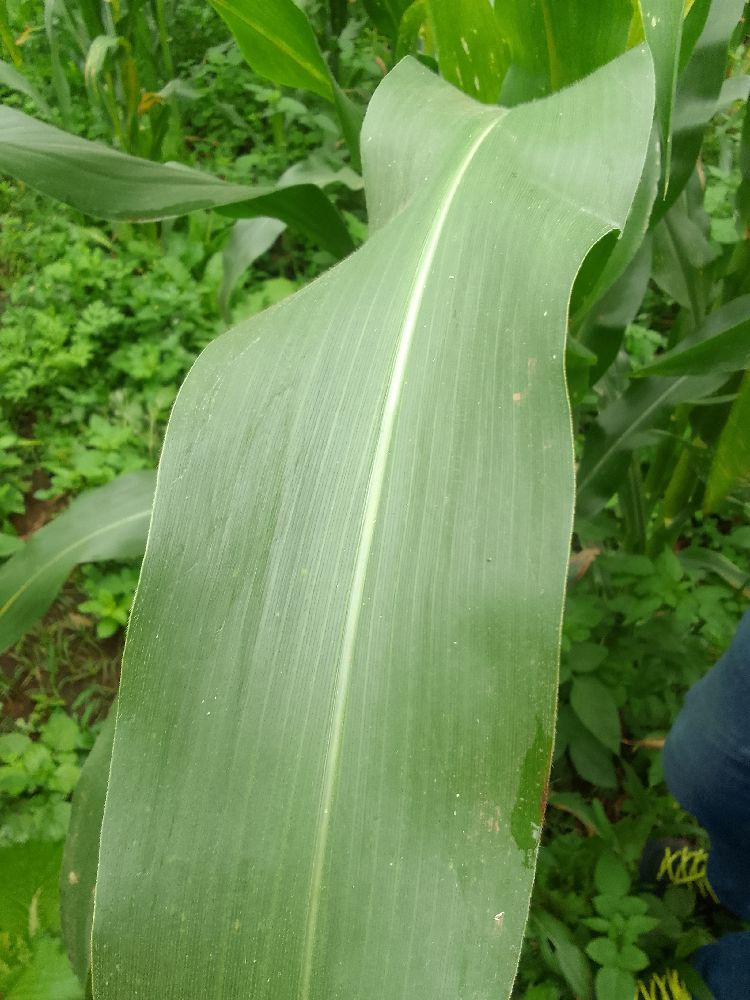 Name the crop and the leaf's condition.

maize, healthy
